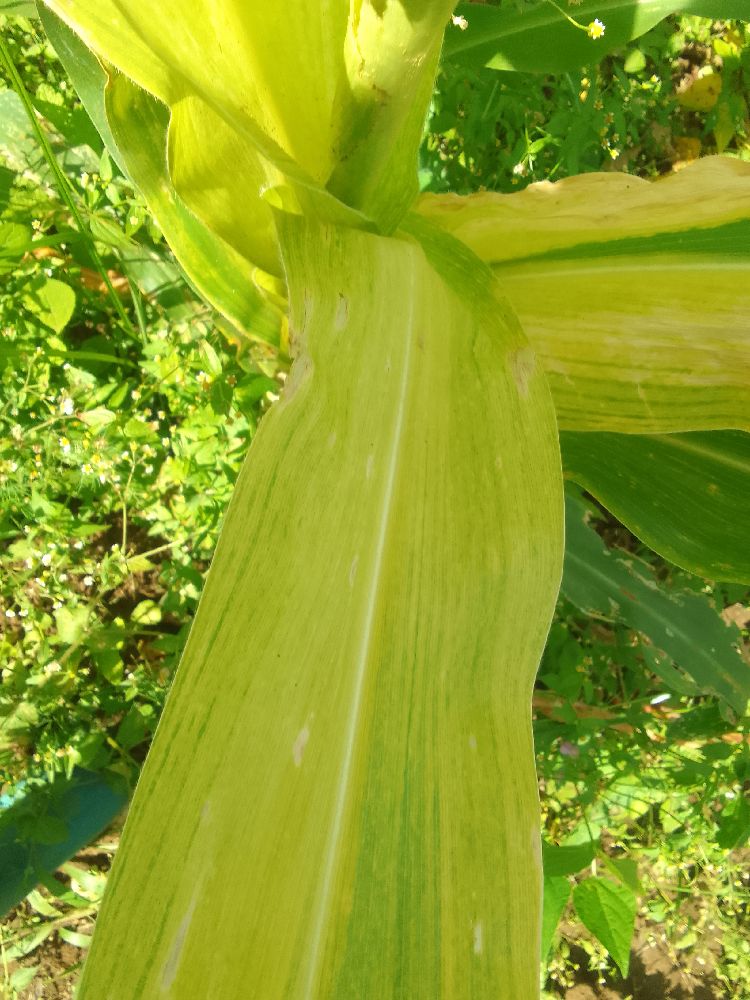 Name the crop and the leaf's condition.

maize, maize lethal necrosis
